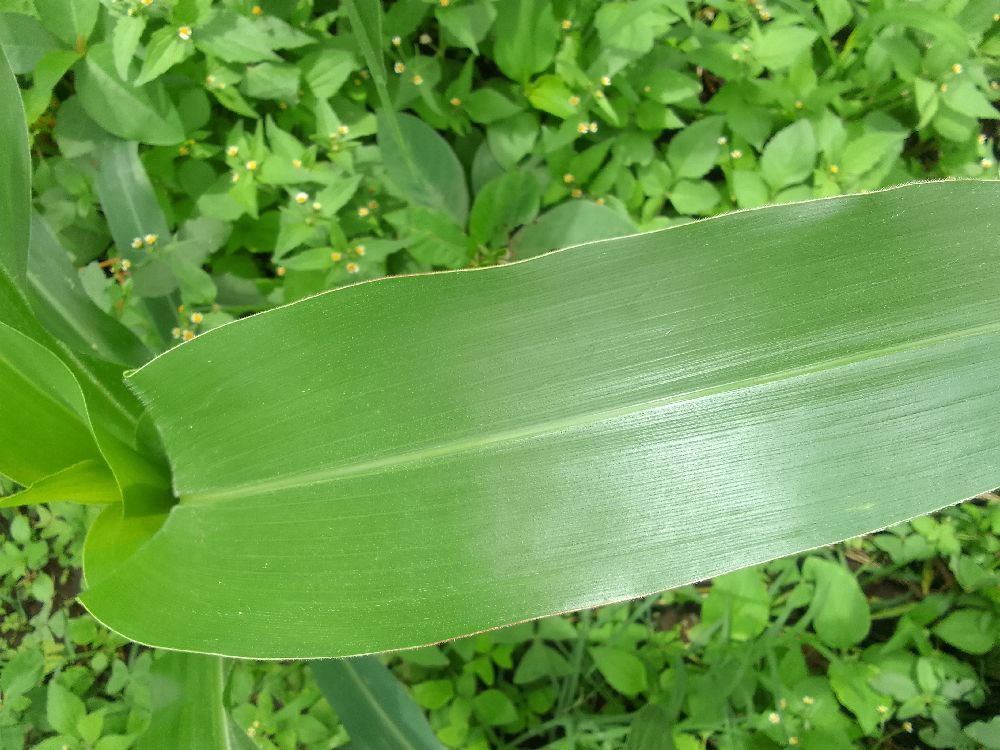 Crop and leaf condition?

maize, healthy
